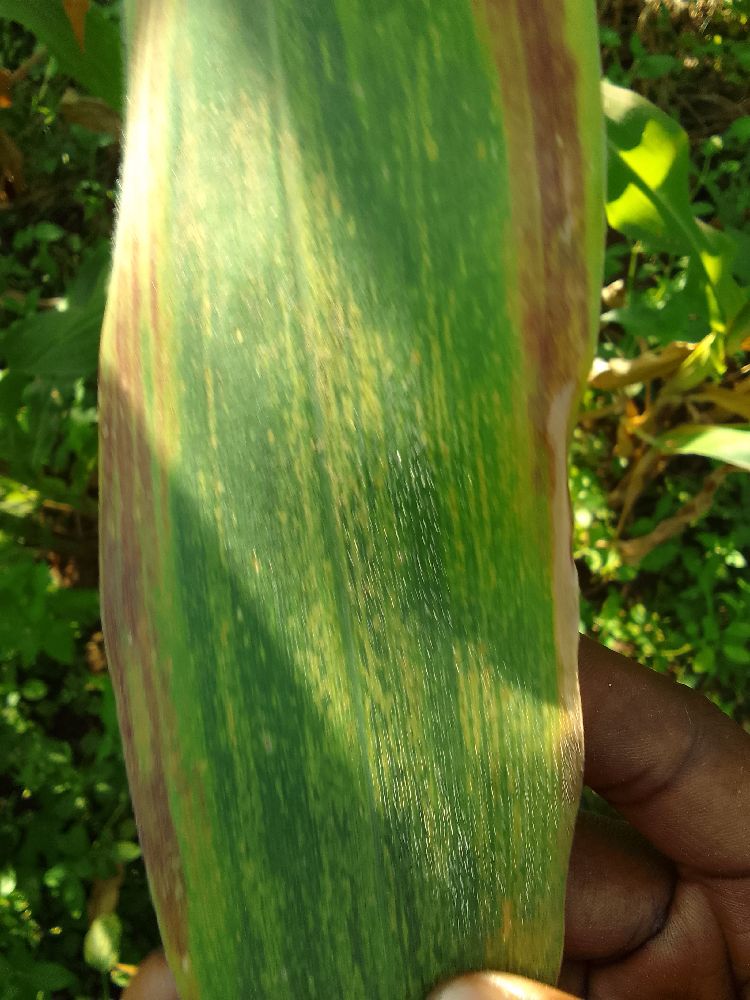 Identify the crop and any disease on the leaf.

maize, maize lethal necrosis
